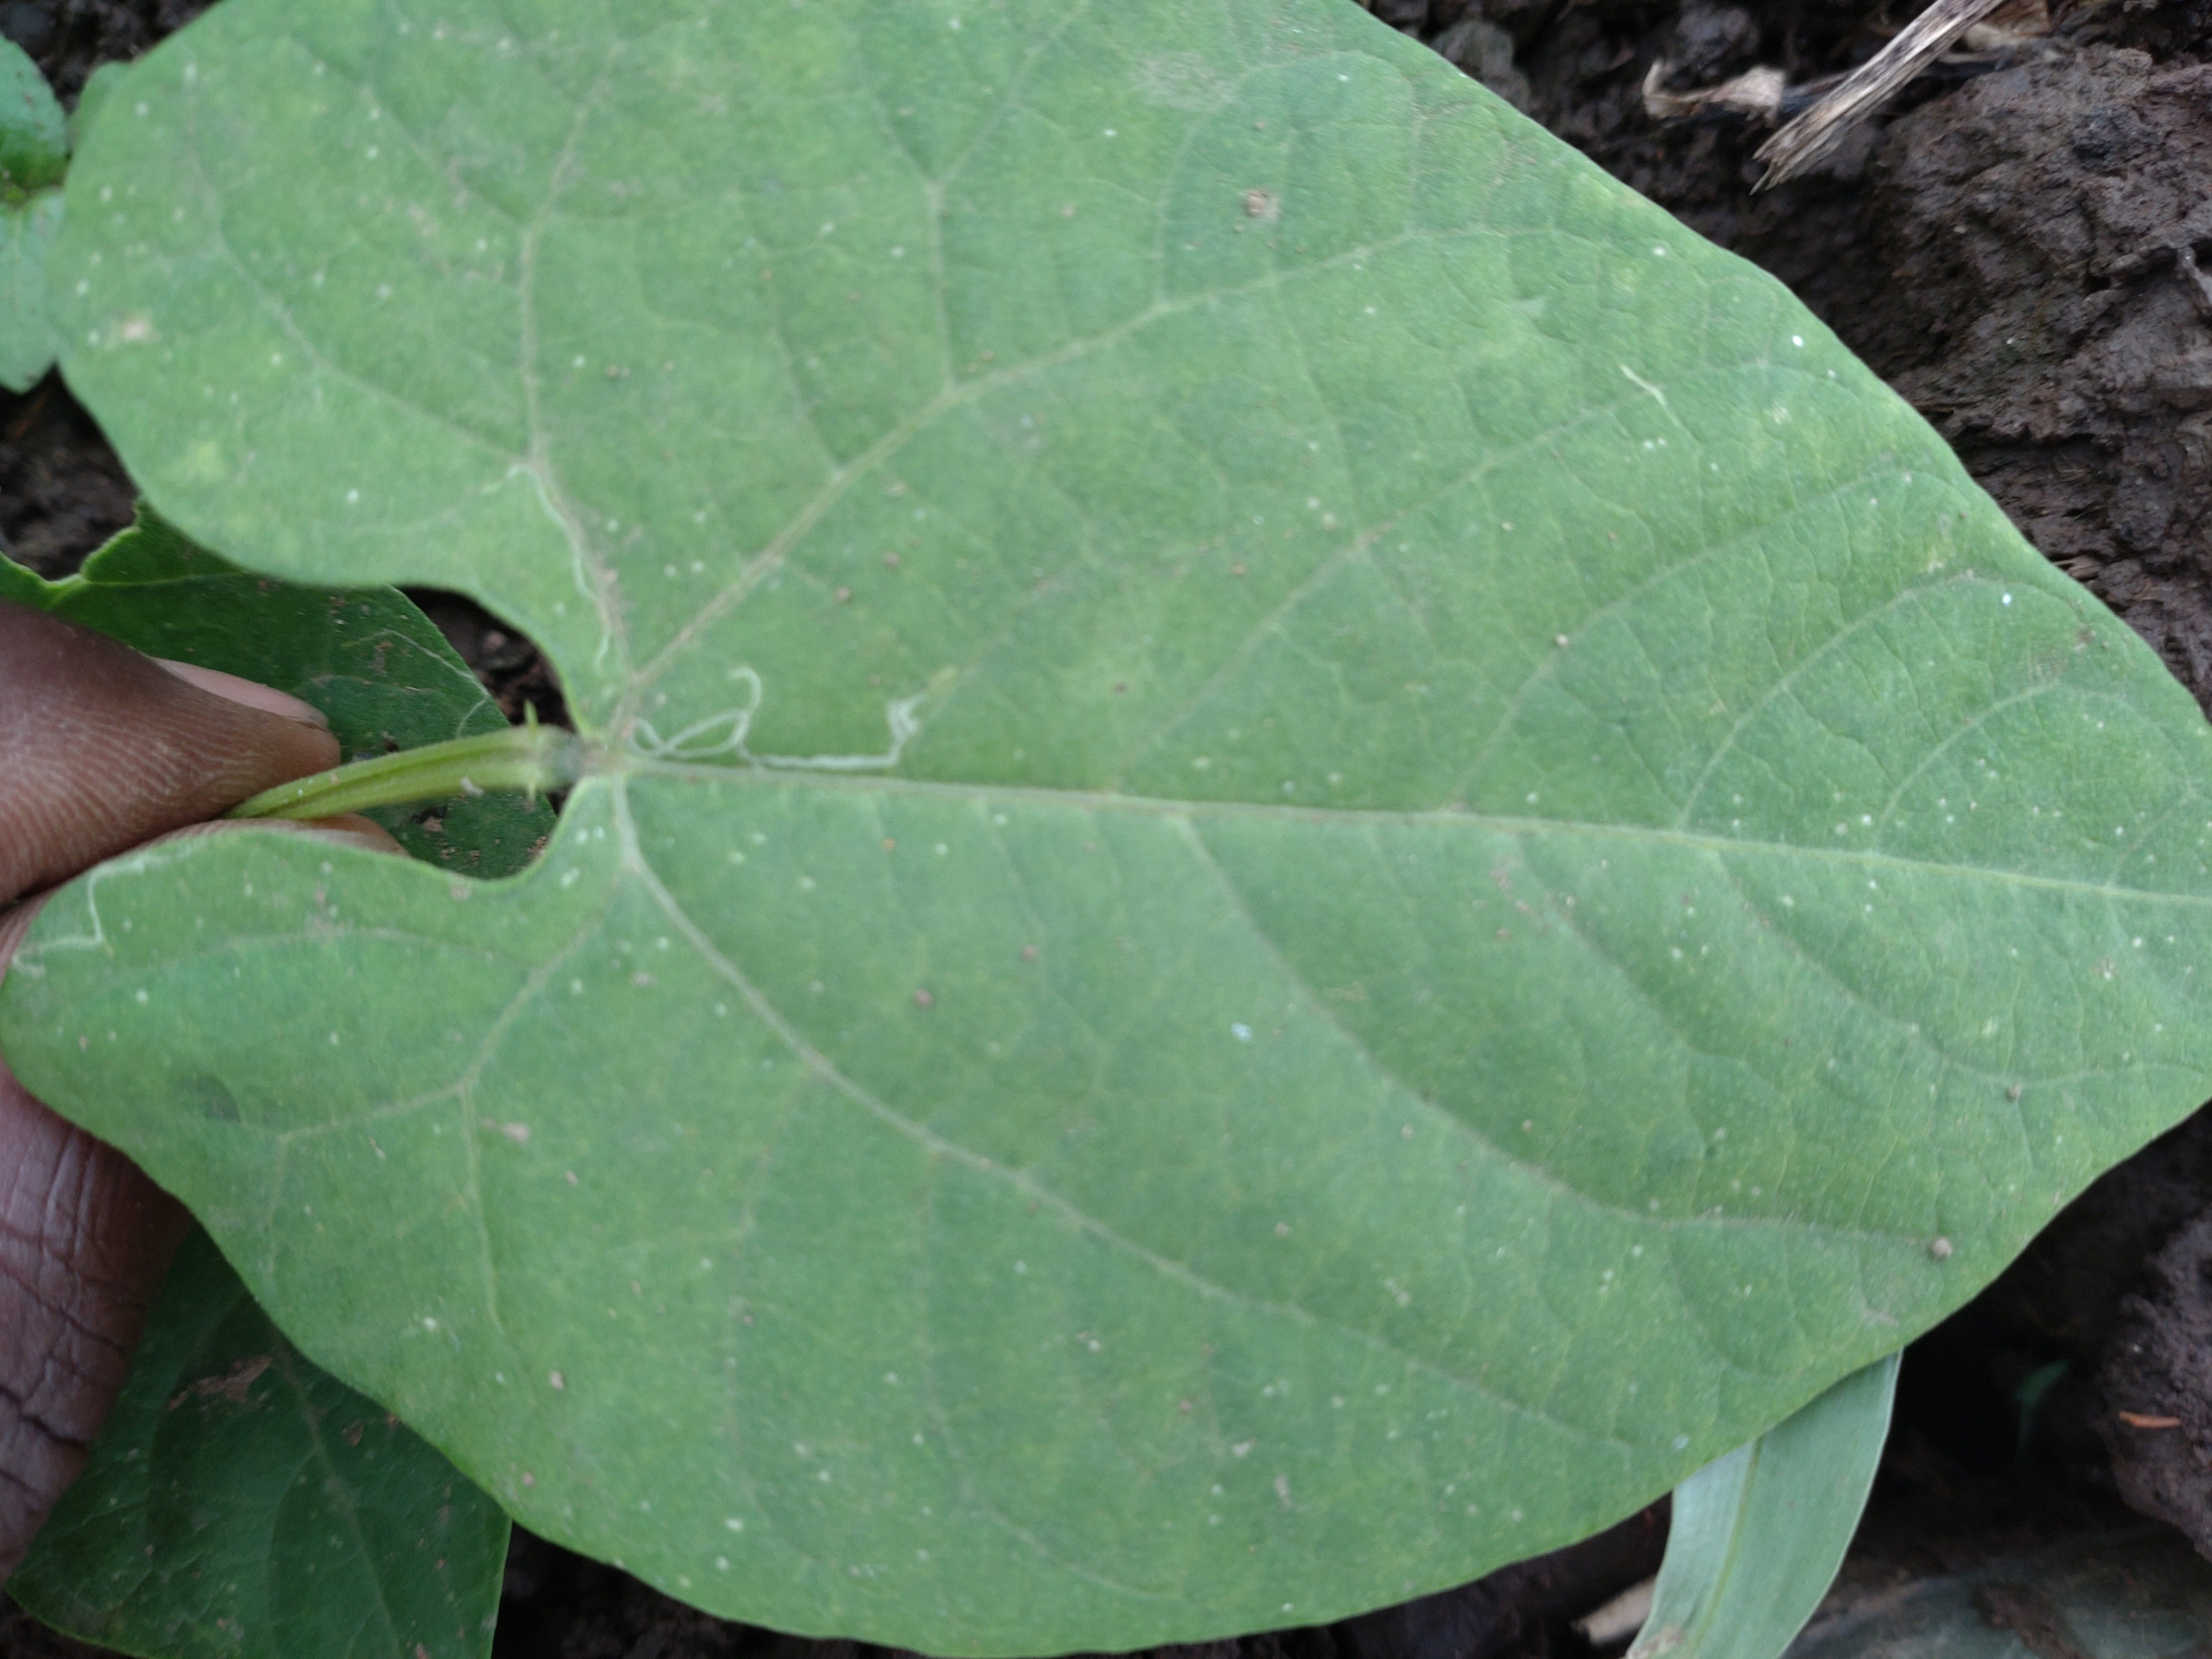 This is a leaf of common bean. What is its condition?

healthy
